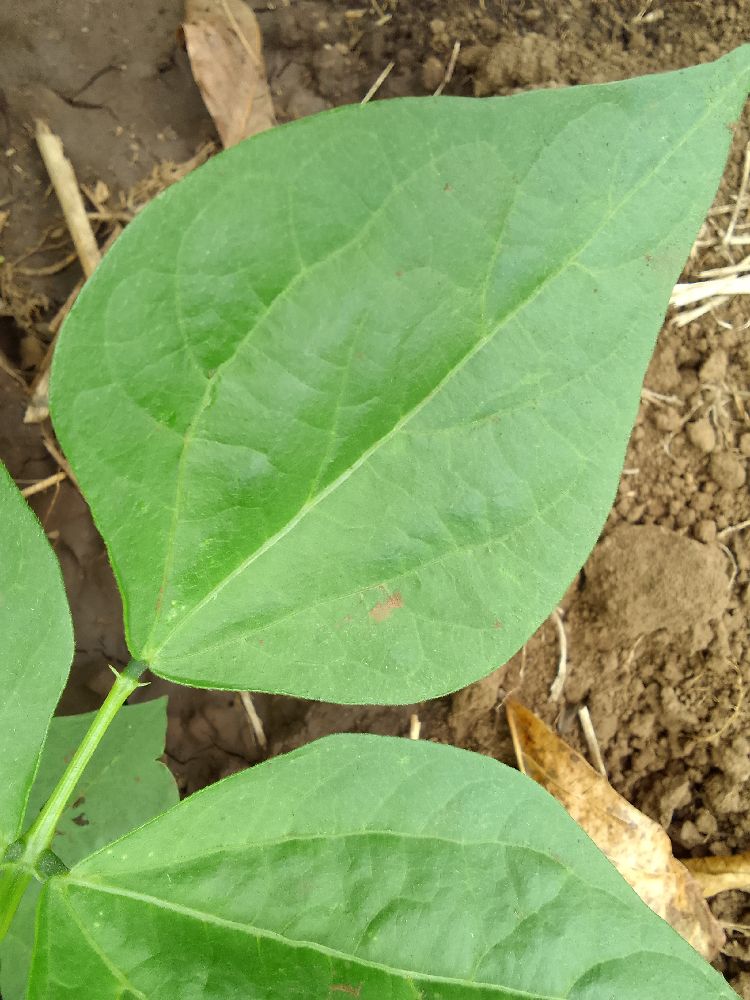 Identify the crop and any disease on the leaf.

common bean, healthy
